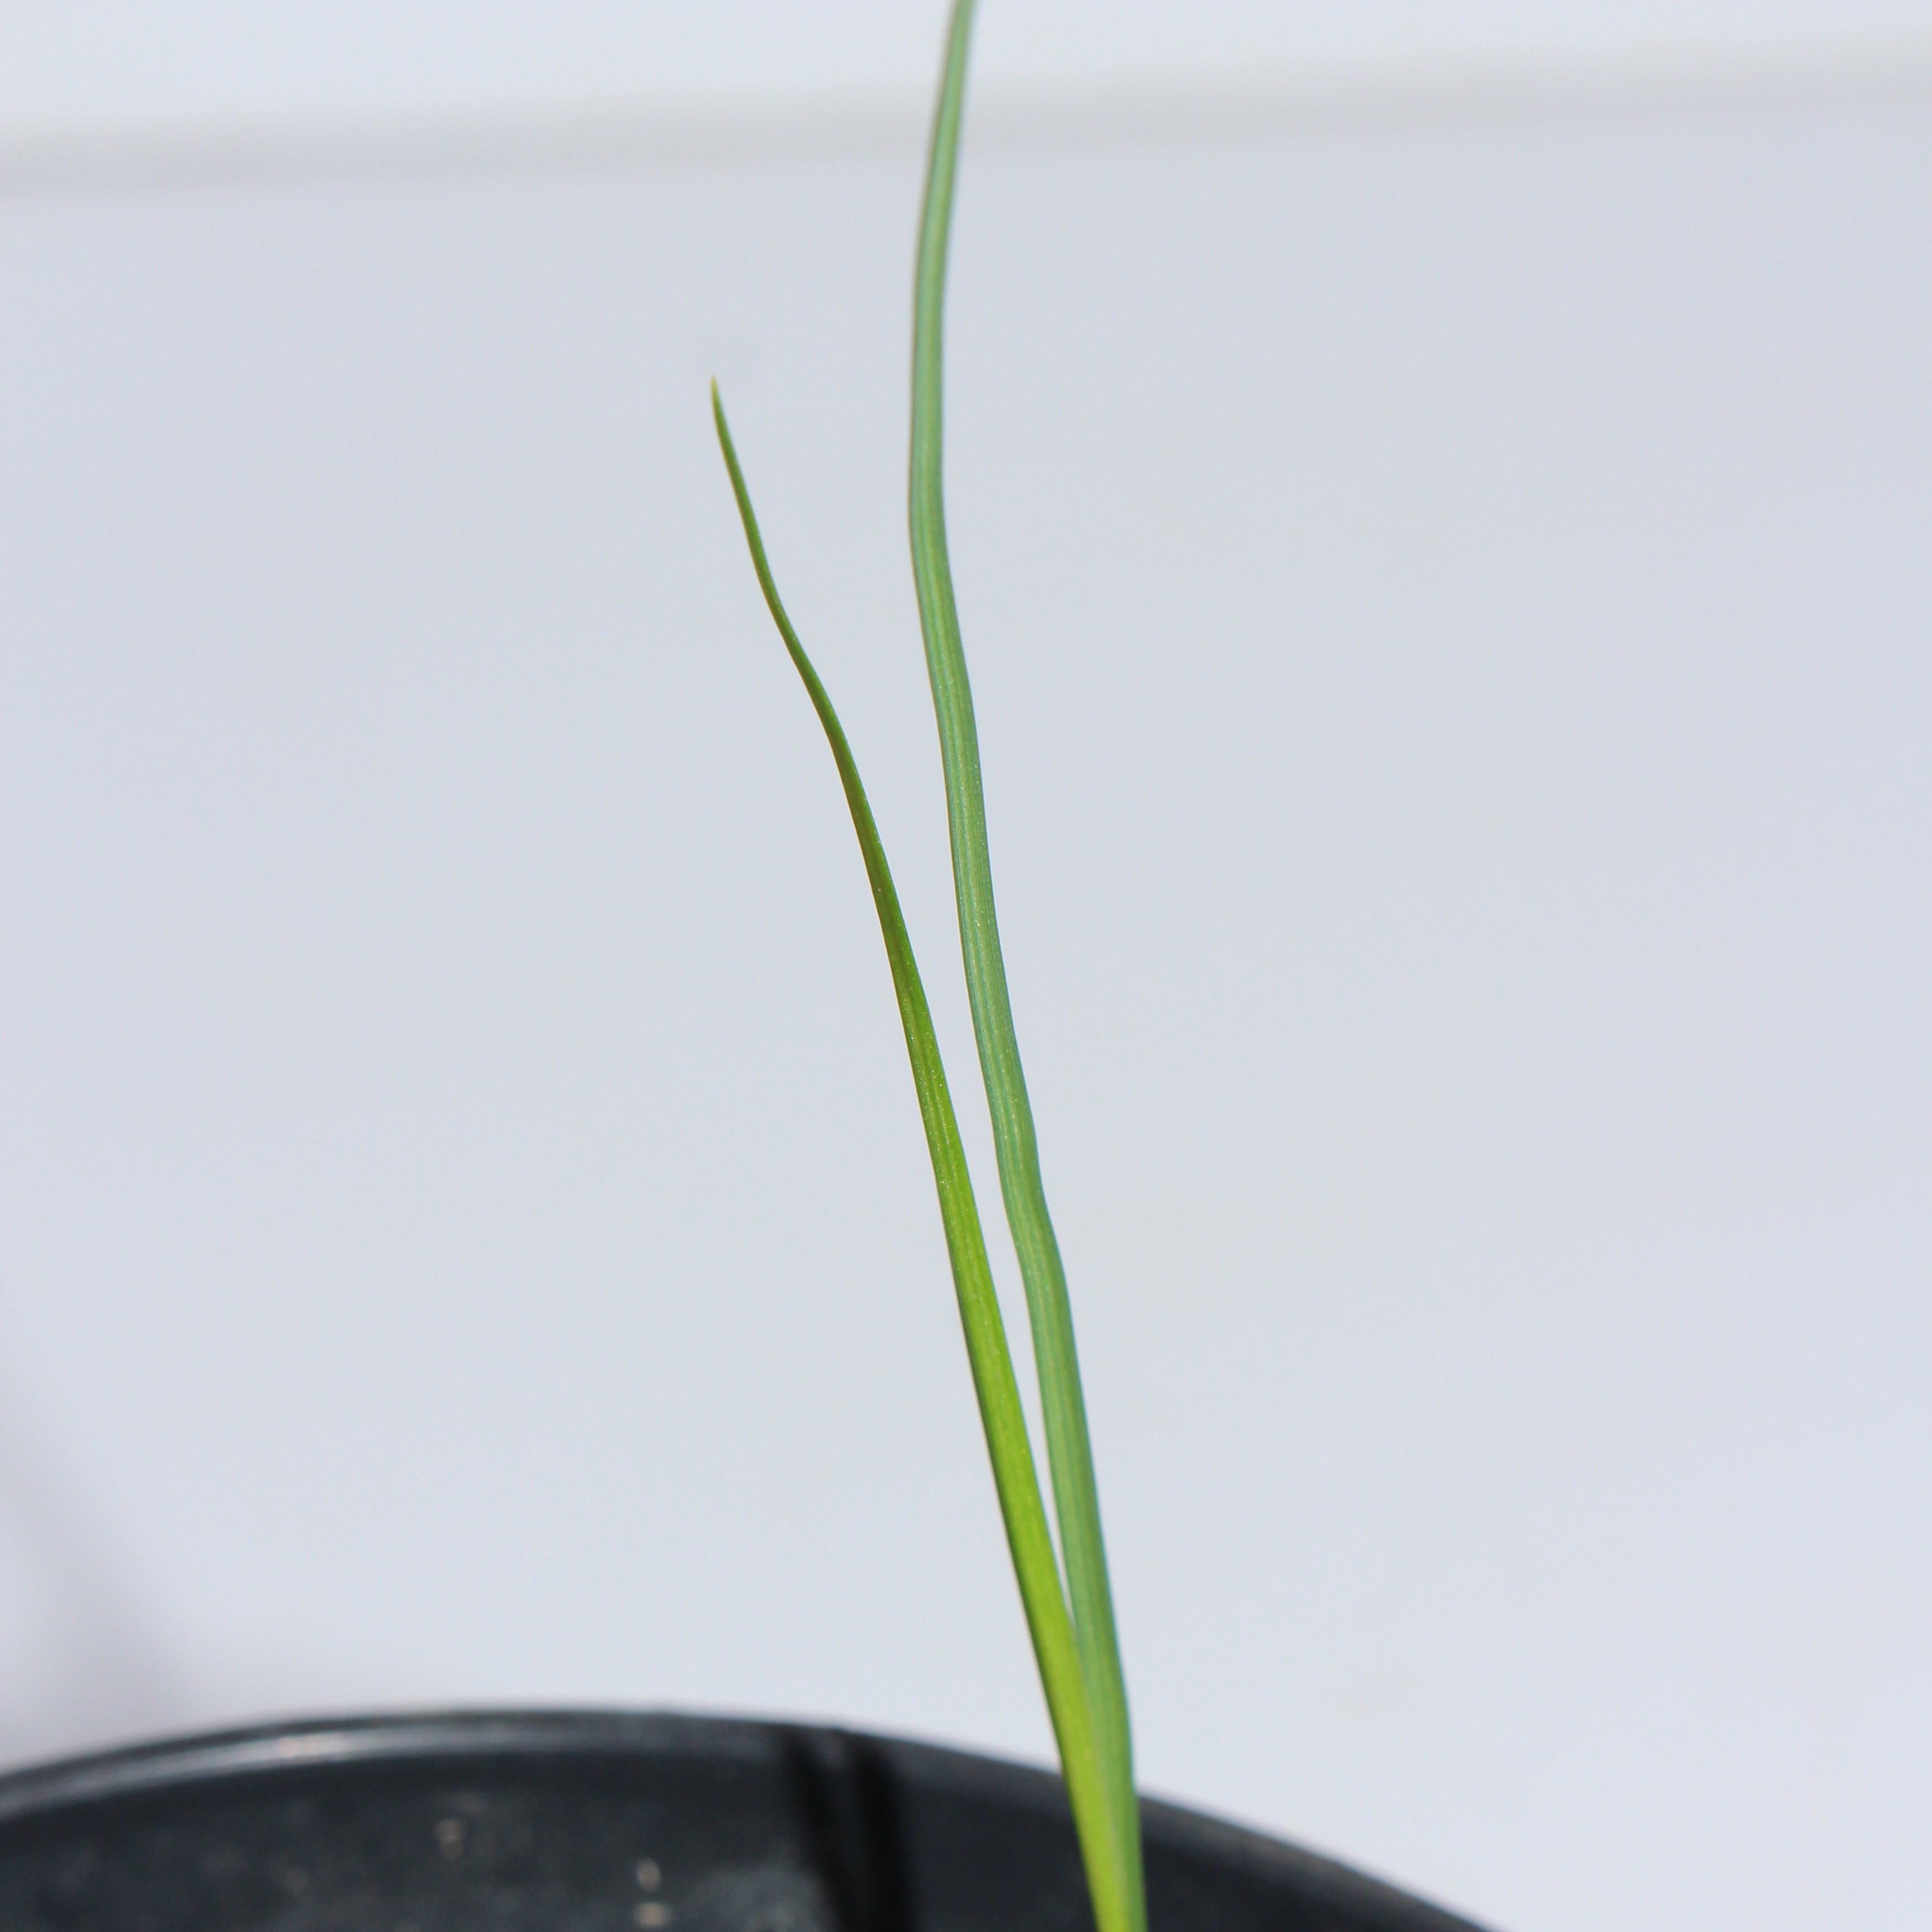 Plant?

Lolium multiflorum
